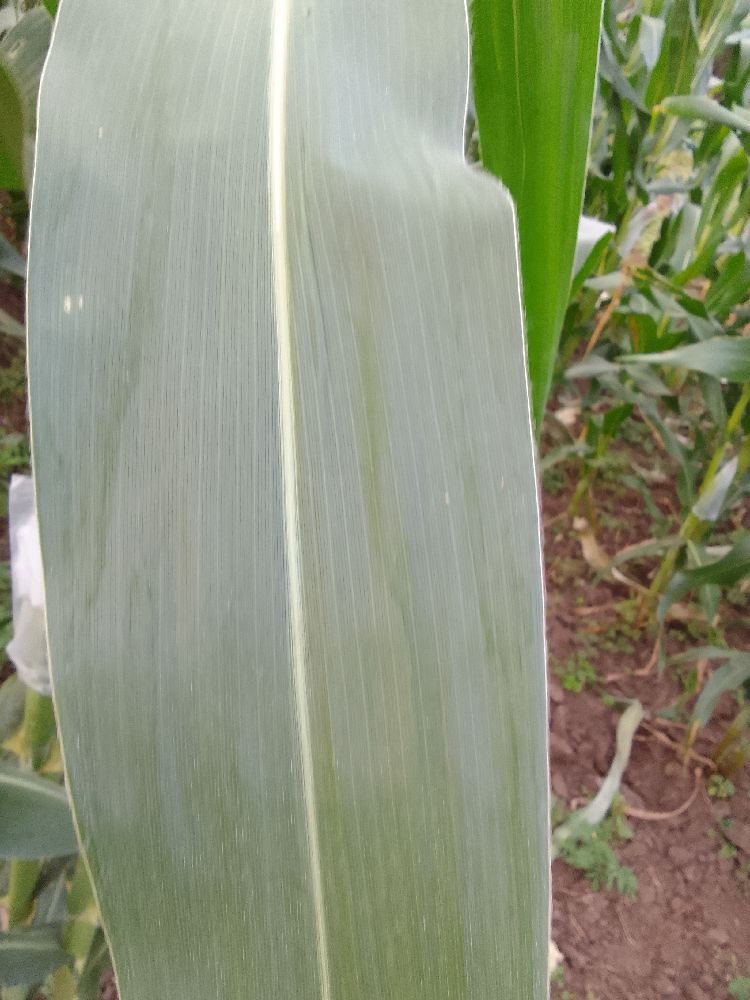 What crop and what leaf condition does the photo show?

maize, healthy
